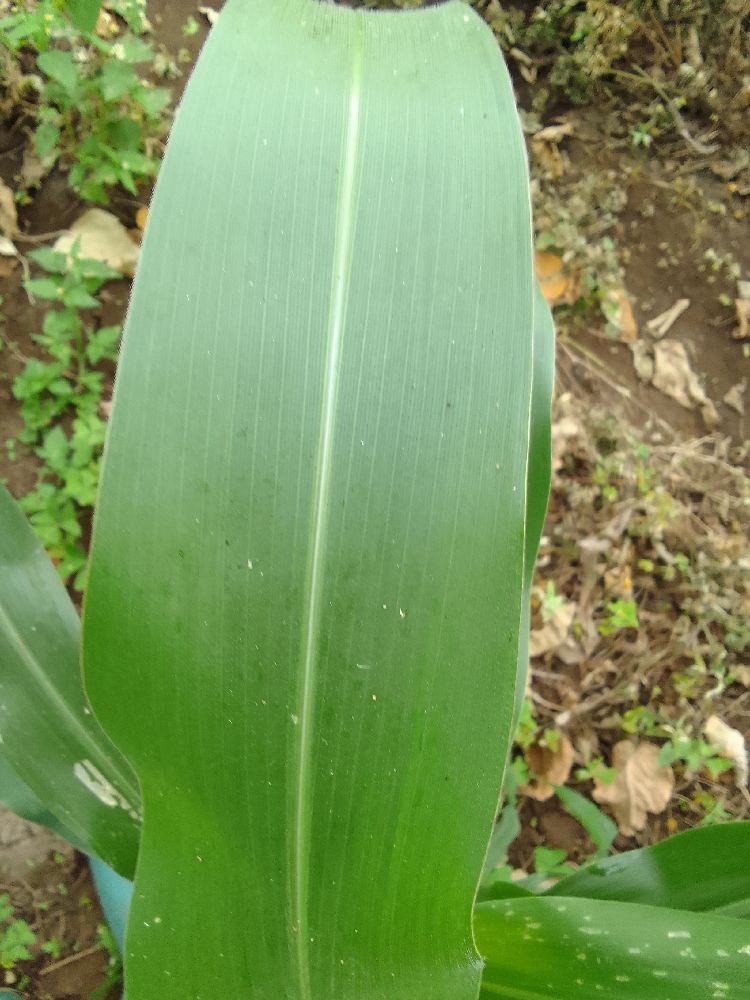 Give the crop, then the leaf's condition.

maize, healthy
